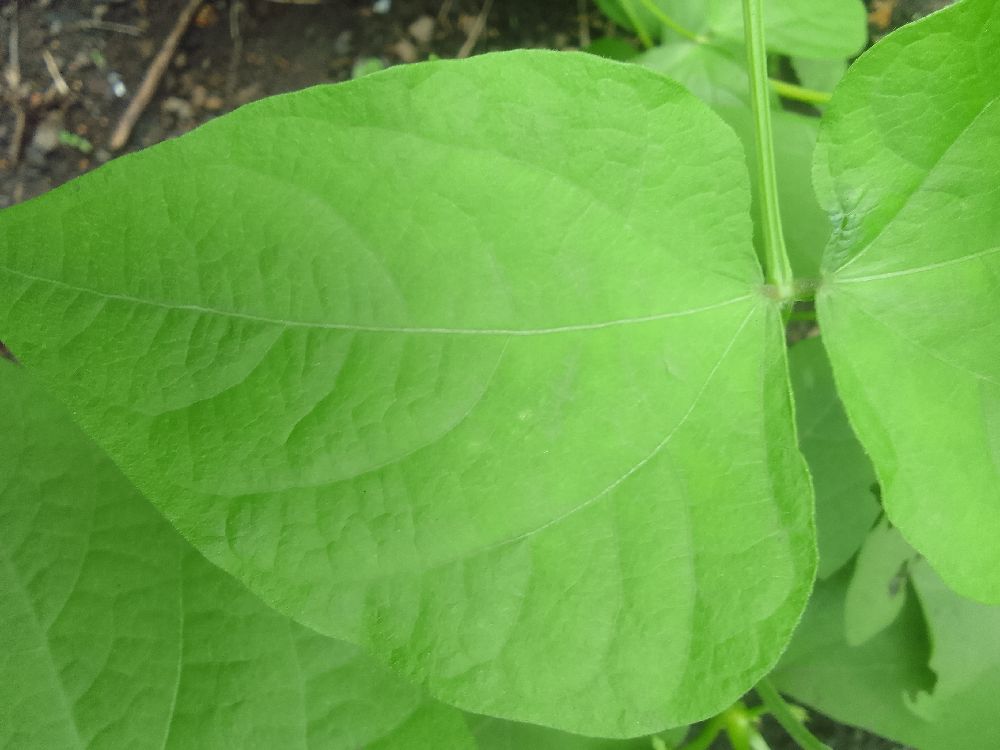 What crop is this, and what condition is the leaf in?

common bean, healthy
